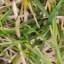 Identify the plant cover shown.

grass
